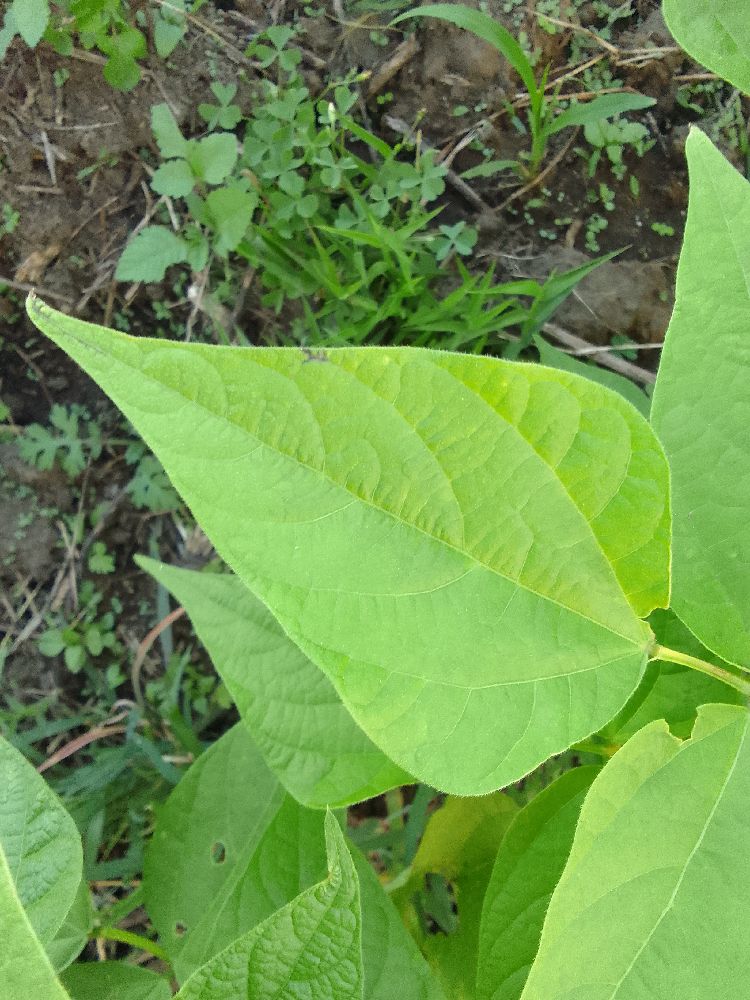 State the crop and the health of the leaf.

common bean, healthy
